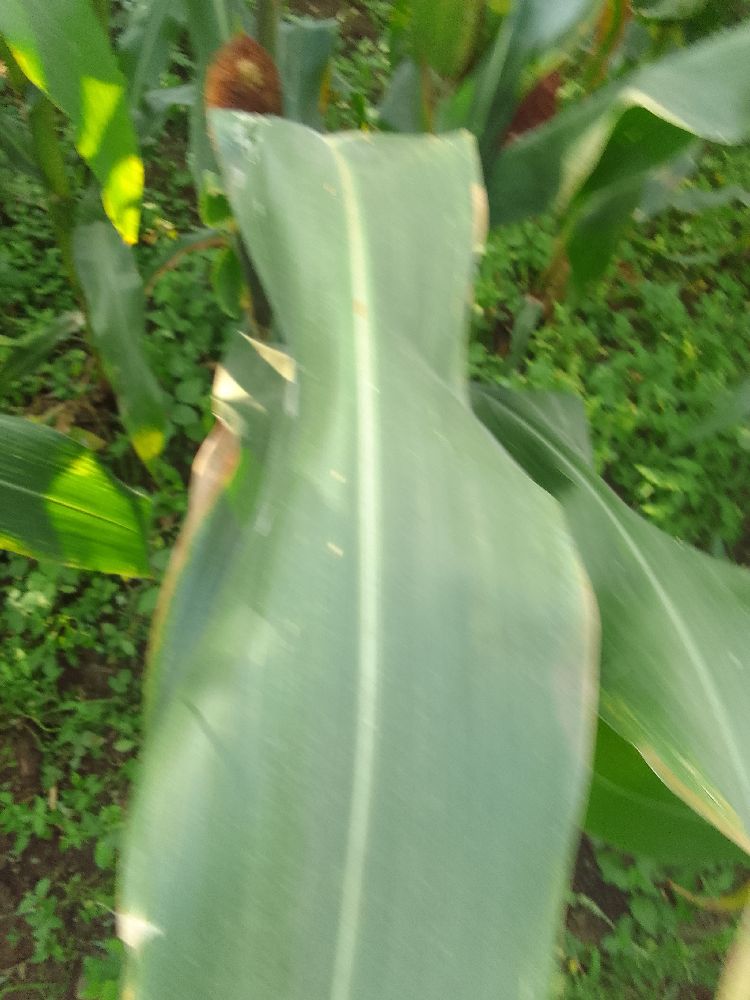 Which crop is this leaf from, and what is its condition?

maize, maize lethal necrosis
